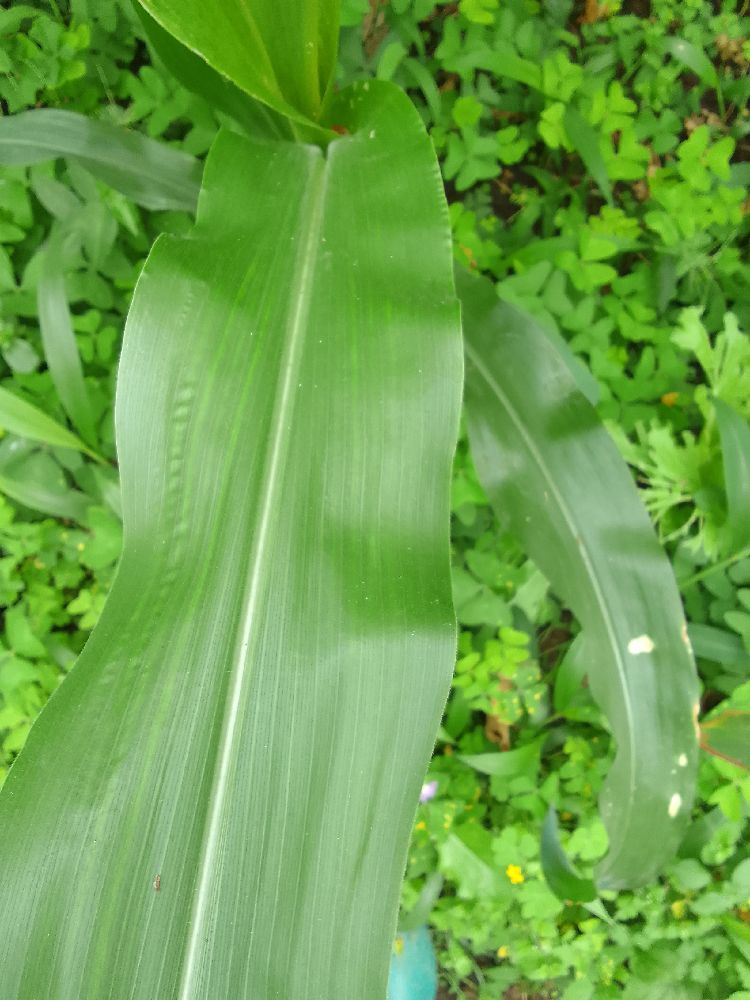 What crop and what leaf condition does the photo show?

maize, healthy
